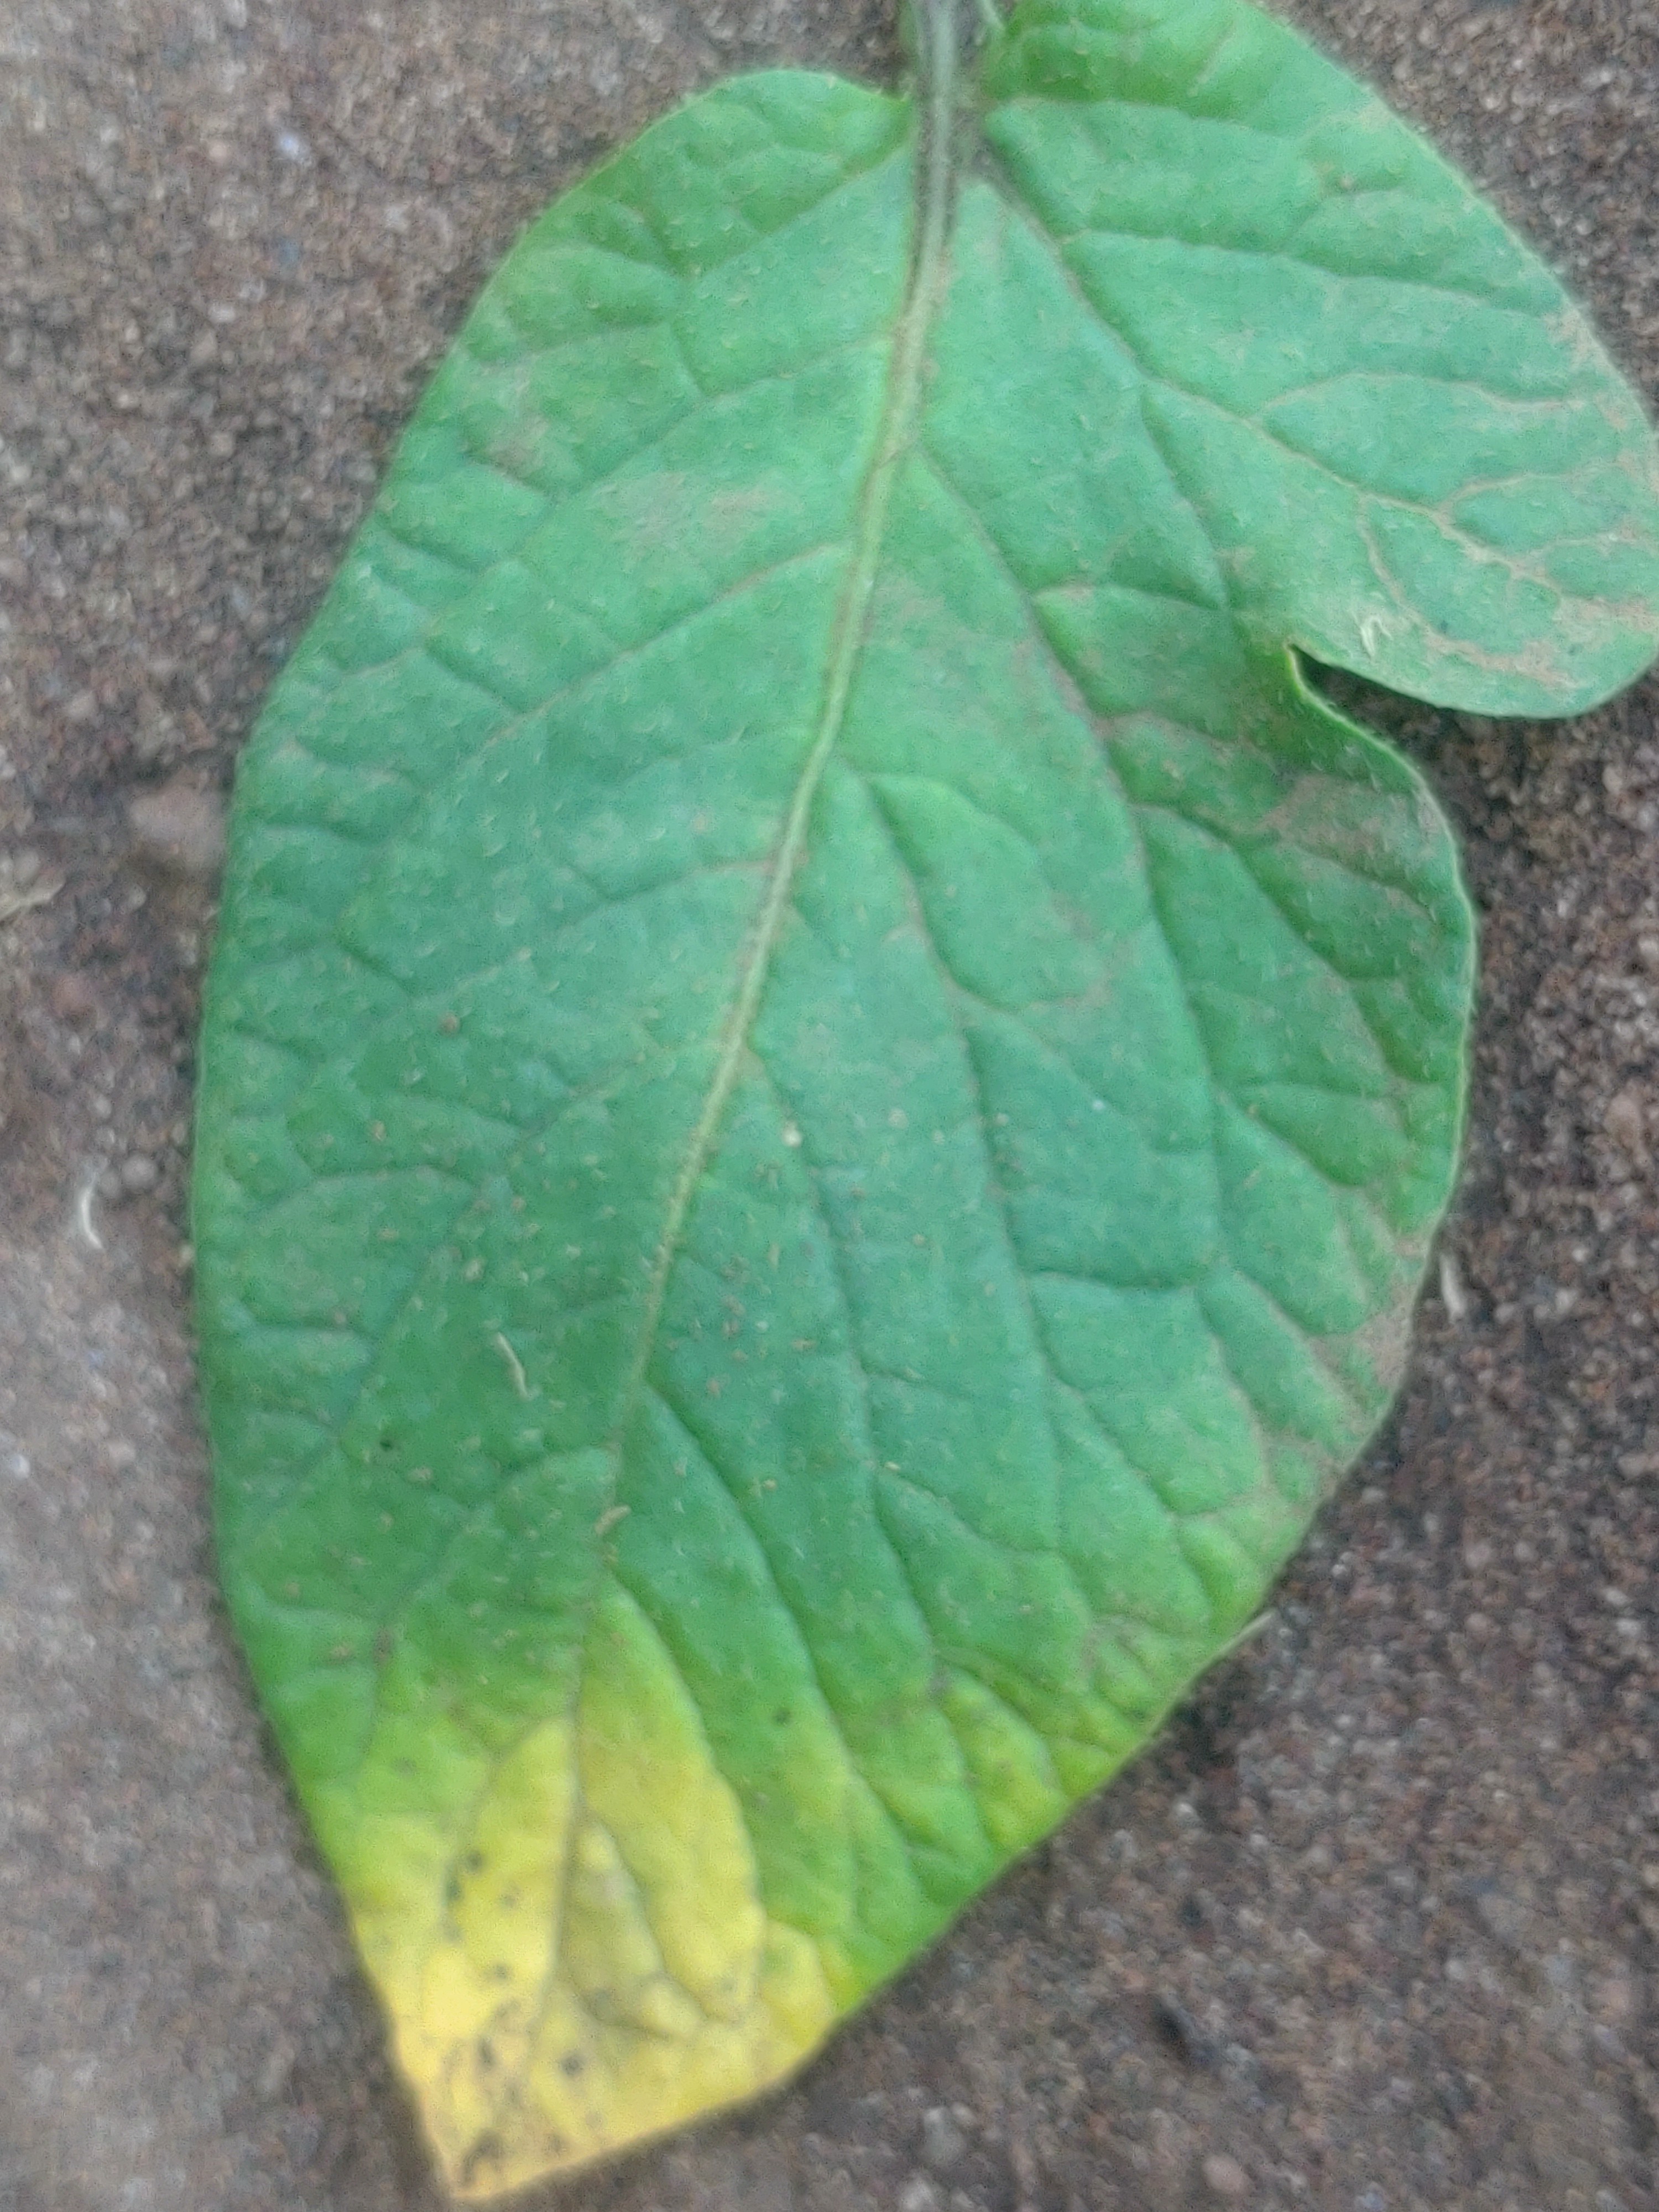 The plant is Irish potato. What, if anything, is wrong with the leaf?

late blight
